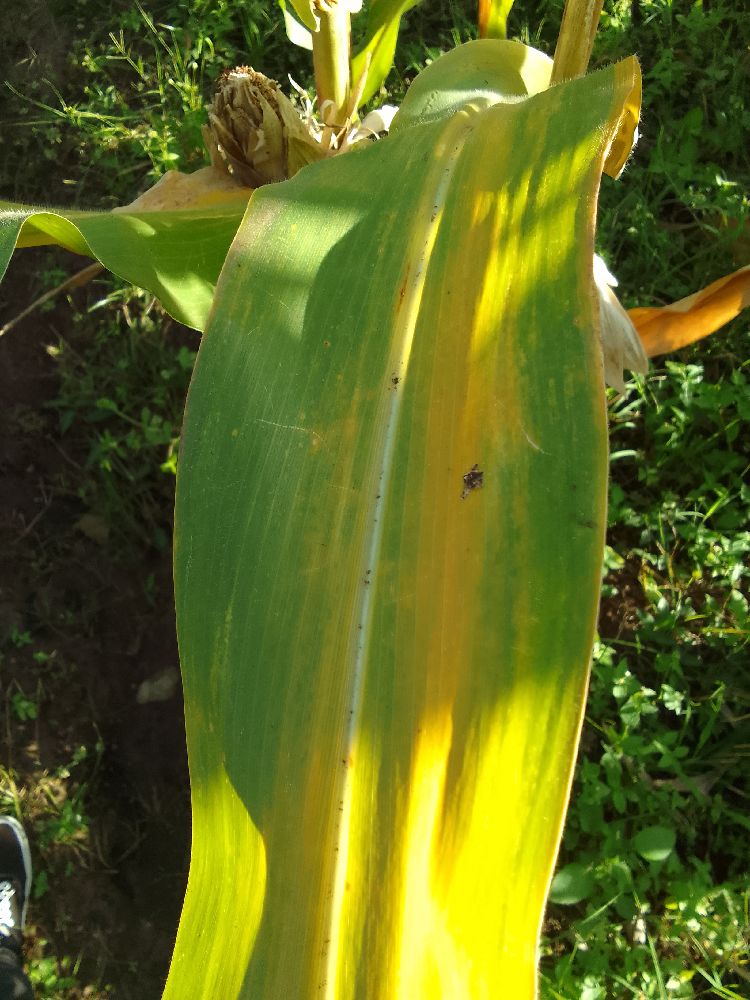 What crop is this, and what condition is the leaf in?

maize, maize lethal necrosis
